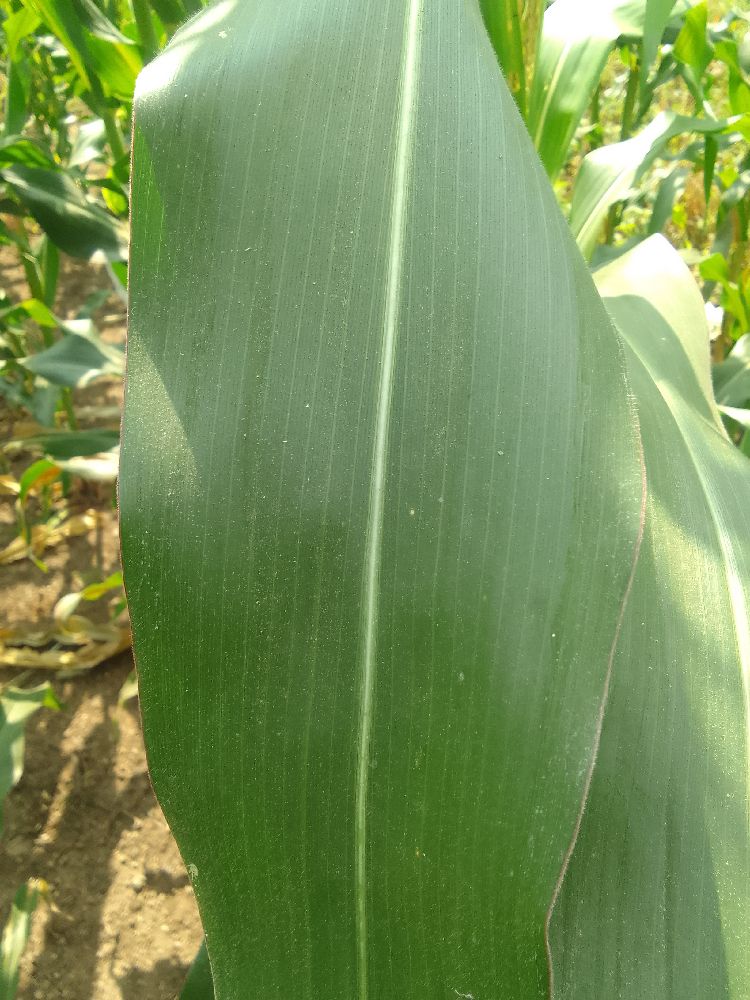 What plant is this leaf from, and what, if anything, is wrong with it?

maize, healthy
